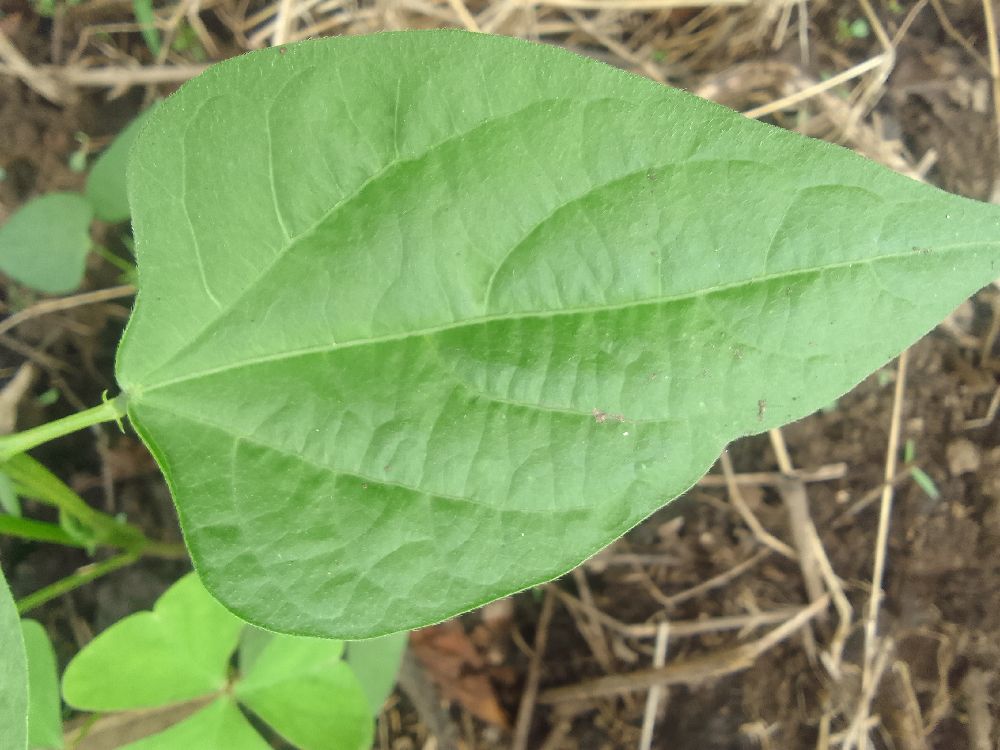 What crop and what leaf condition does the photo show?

common bean, healthy
